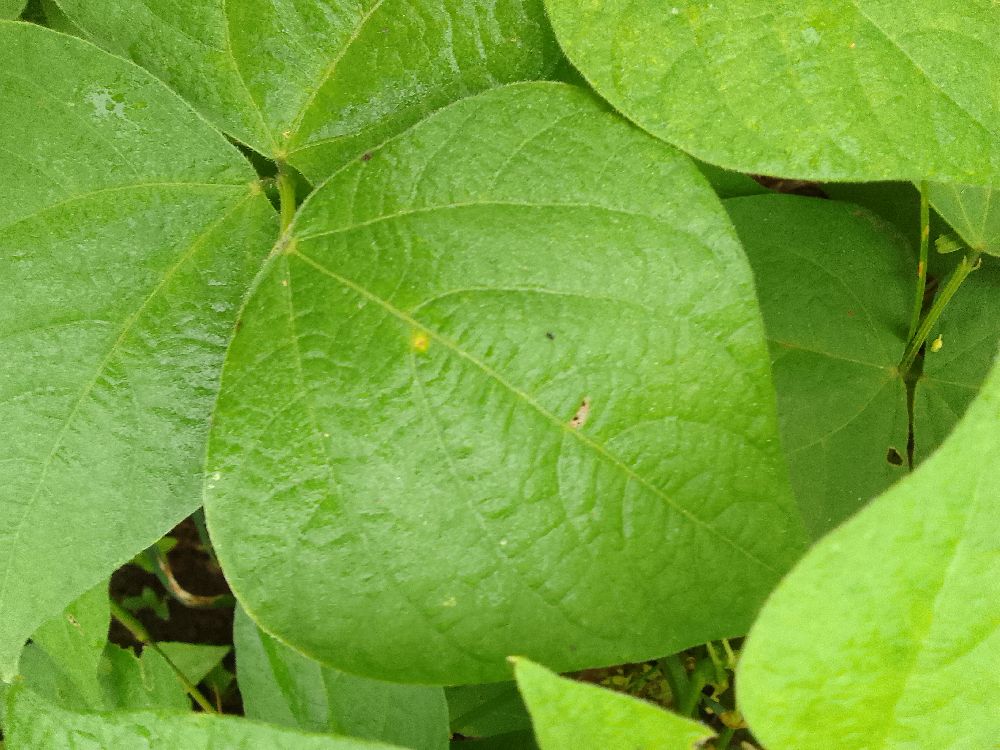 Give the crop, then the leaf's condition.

common bean, healthy
